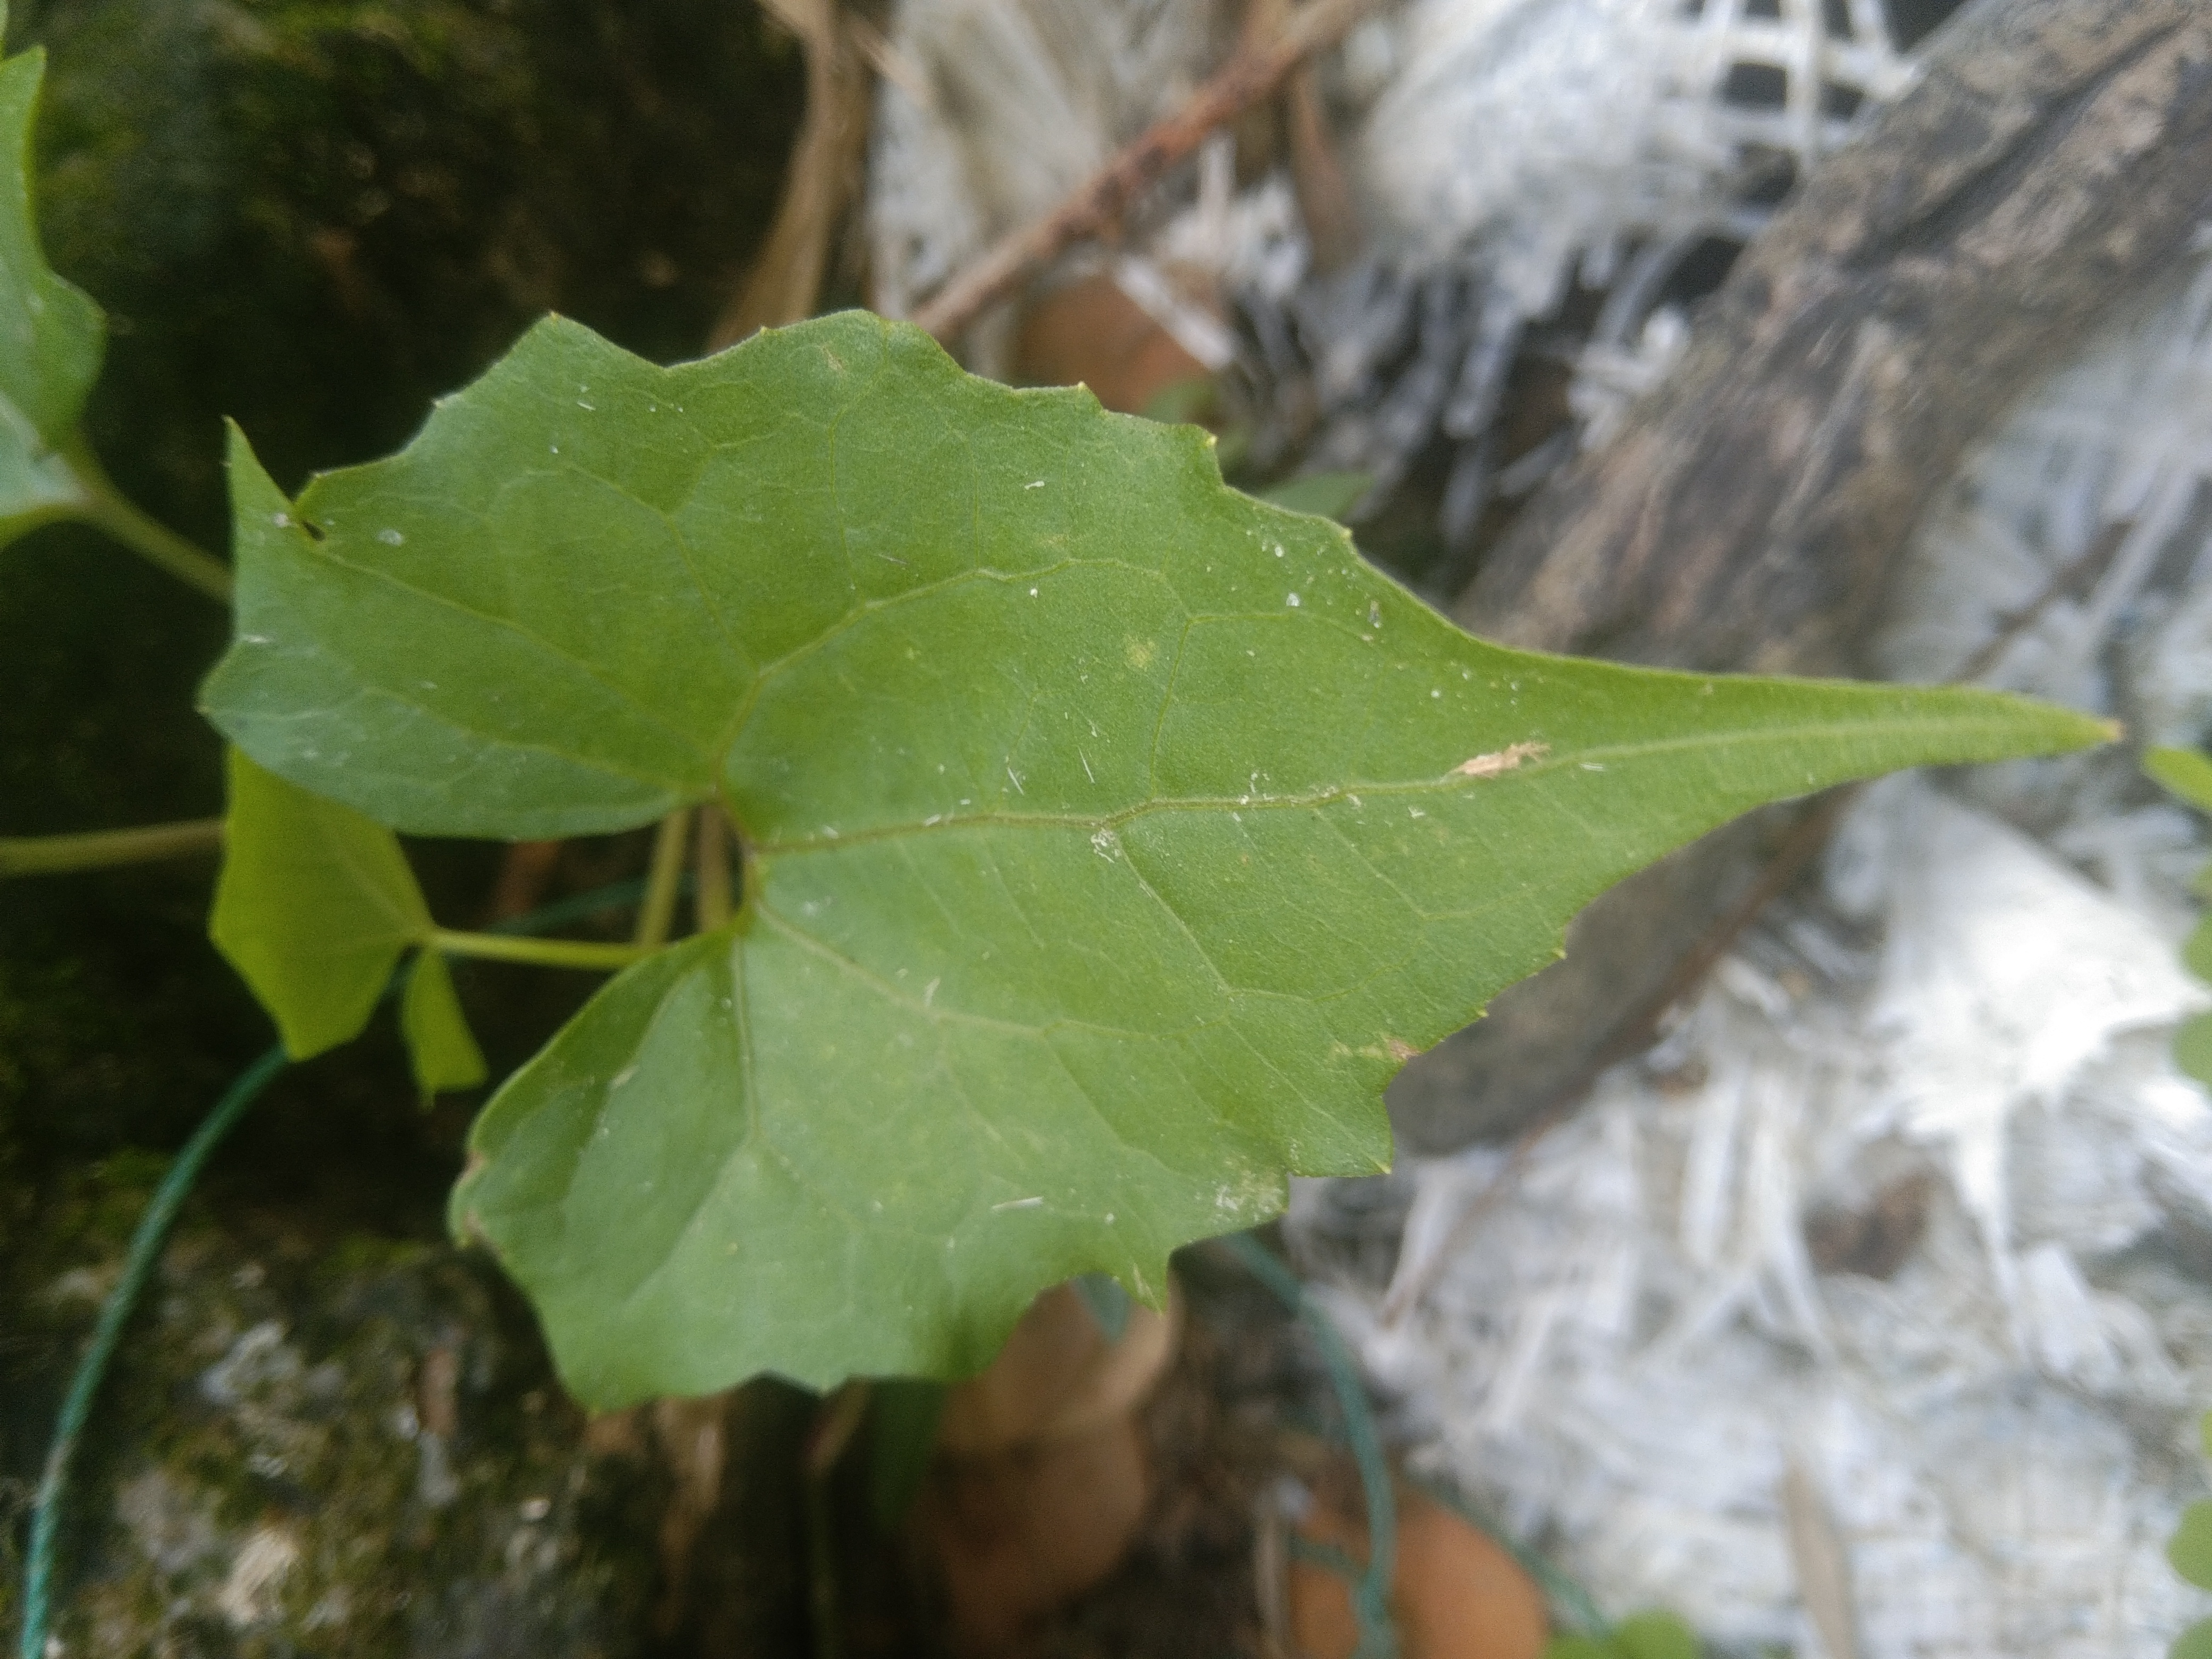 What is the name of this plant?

bitter vine
